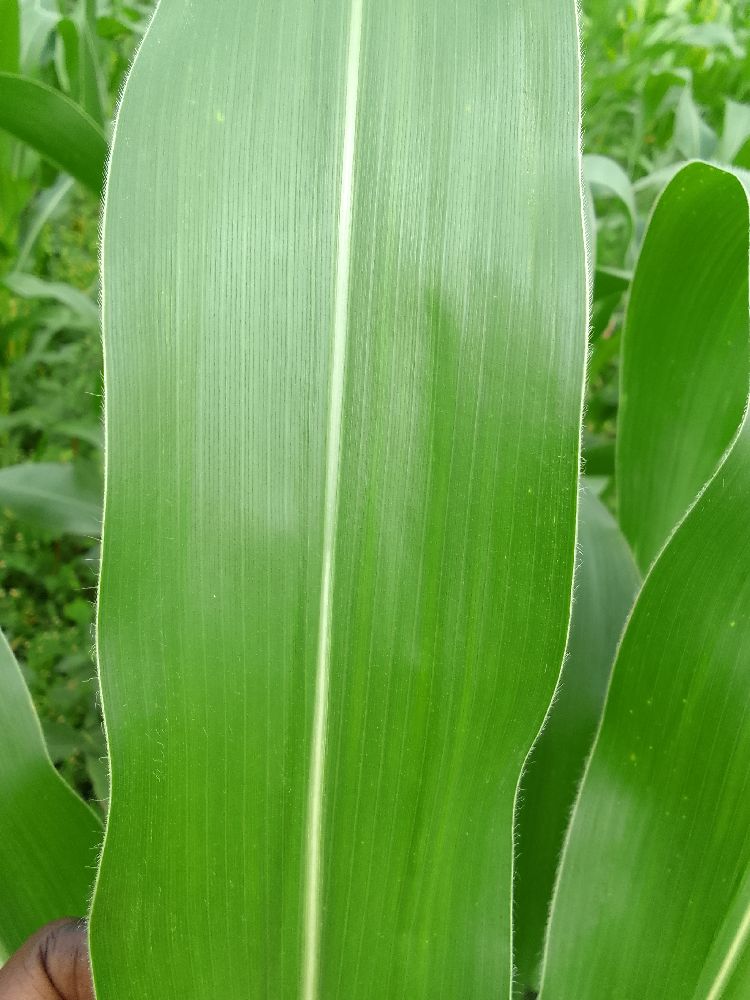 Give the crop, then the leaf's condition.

maize, healthy
